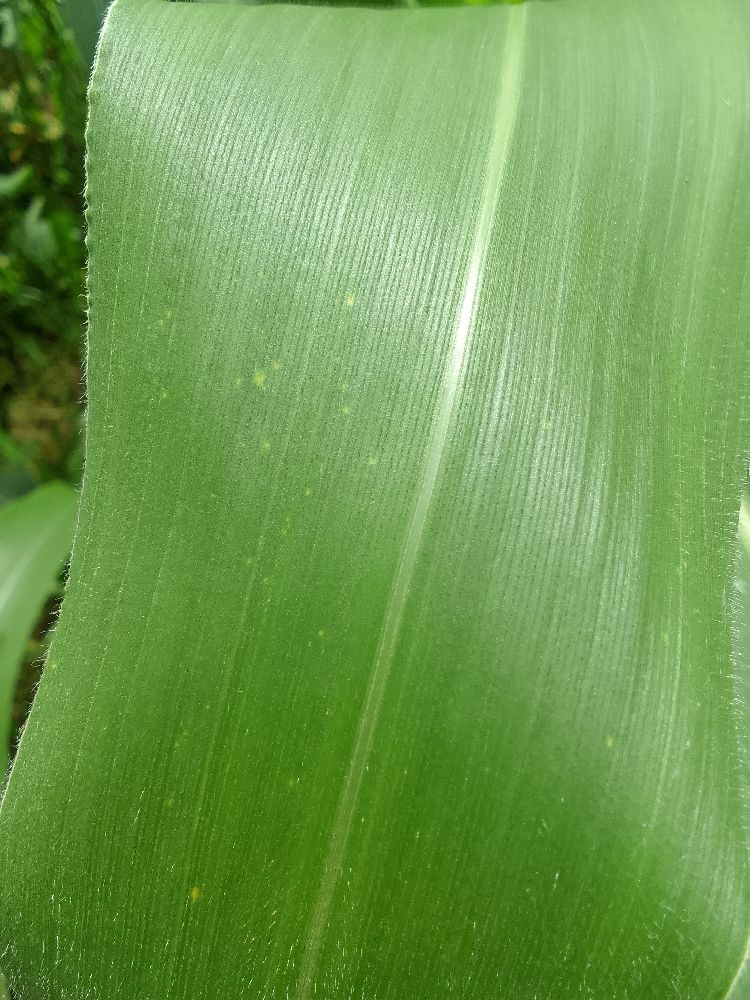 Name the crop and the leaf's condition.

maize, healthy
